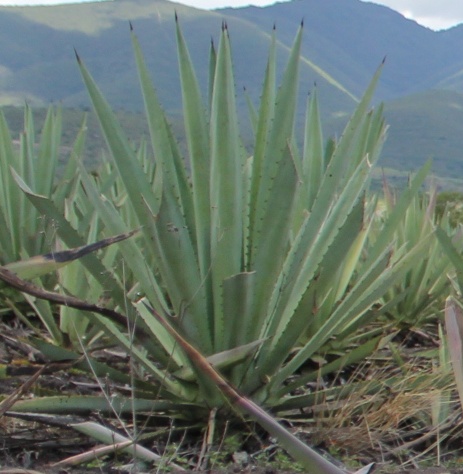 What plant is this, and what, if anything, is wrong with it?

agave, healthy
